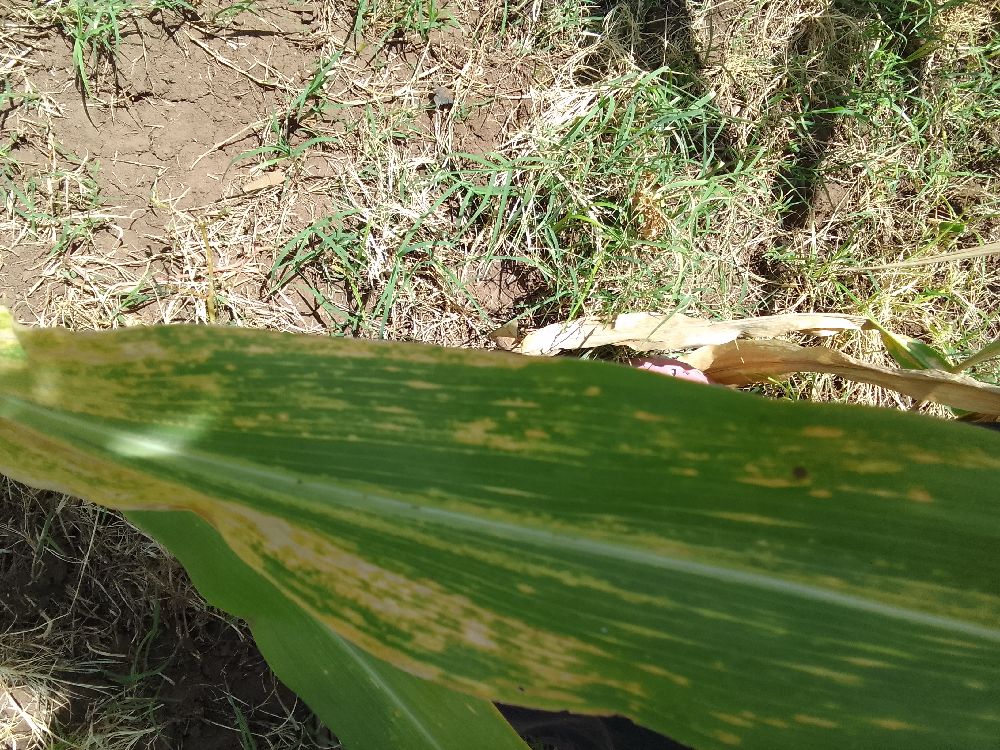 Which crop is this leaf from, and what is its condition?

maize, maize lethal necrosis
